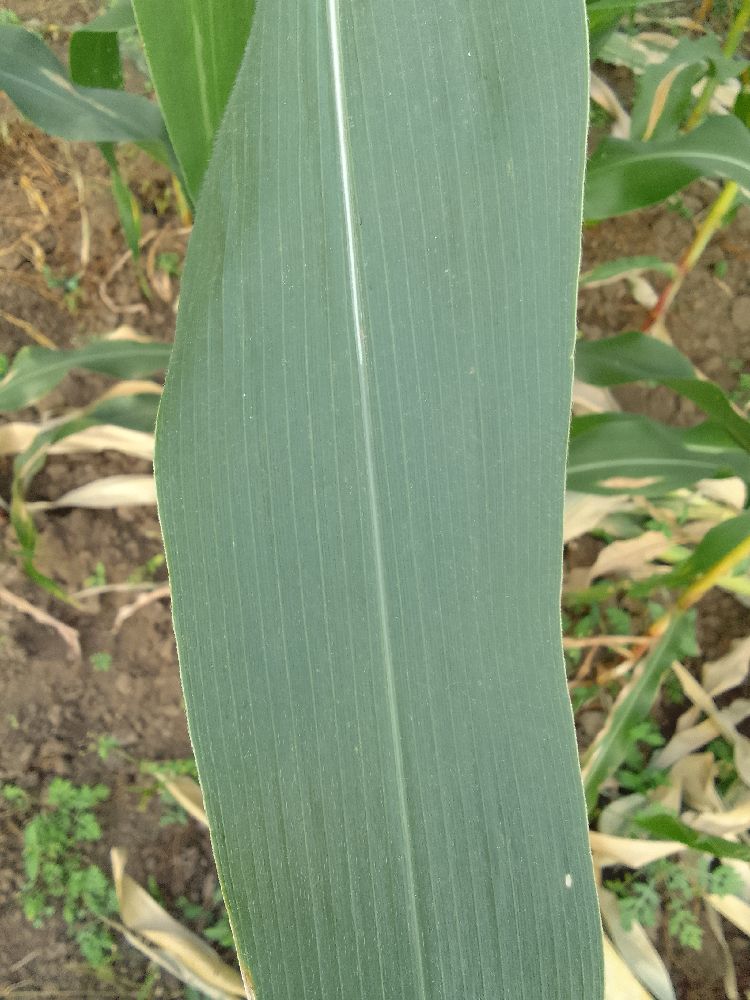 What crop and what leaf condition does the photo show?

maize, healthy
